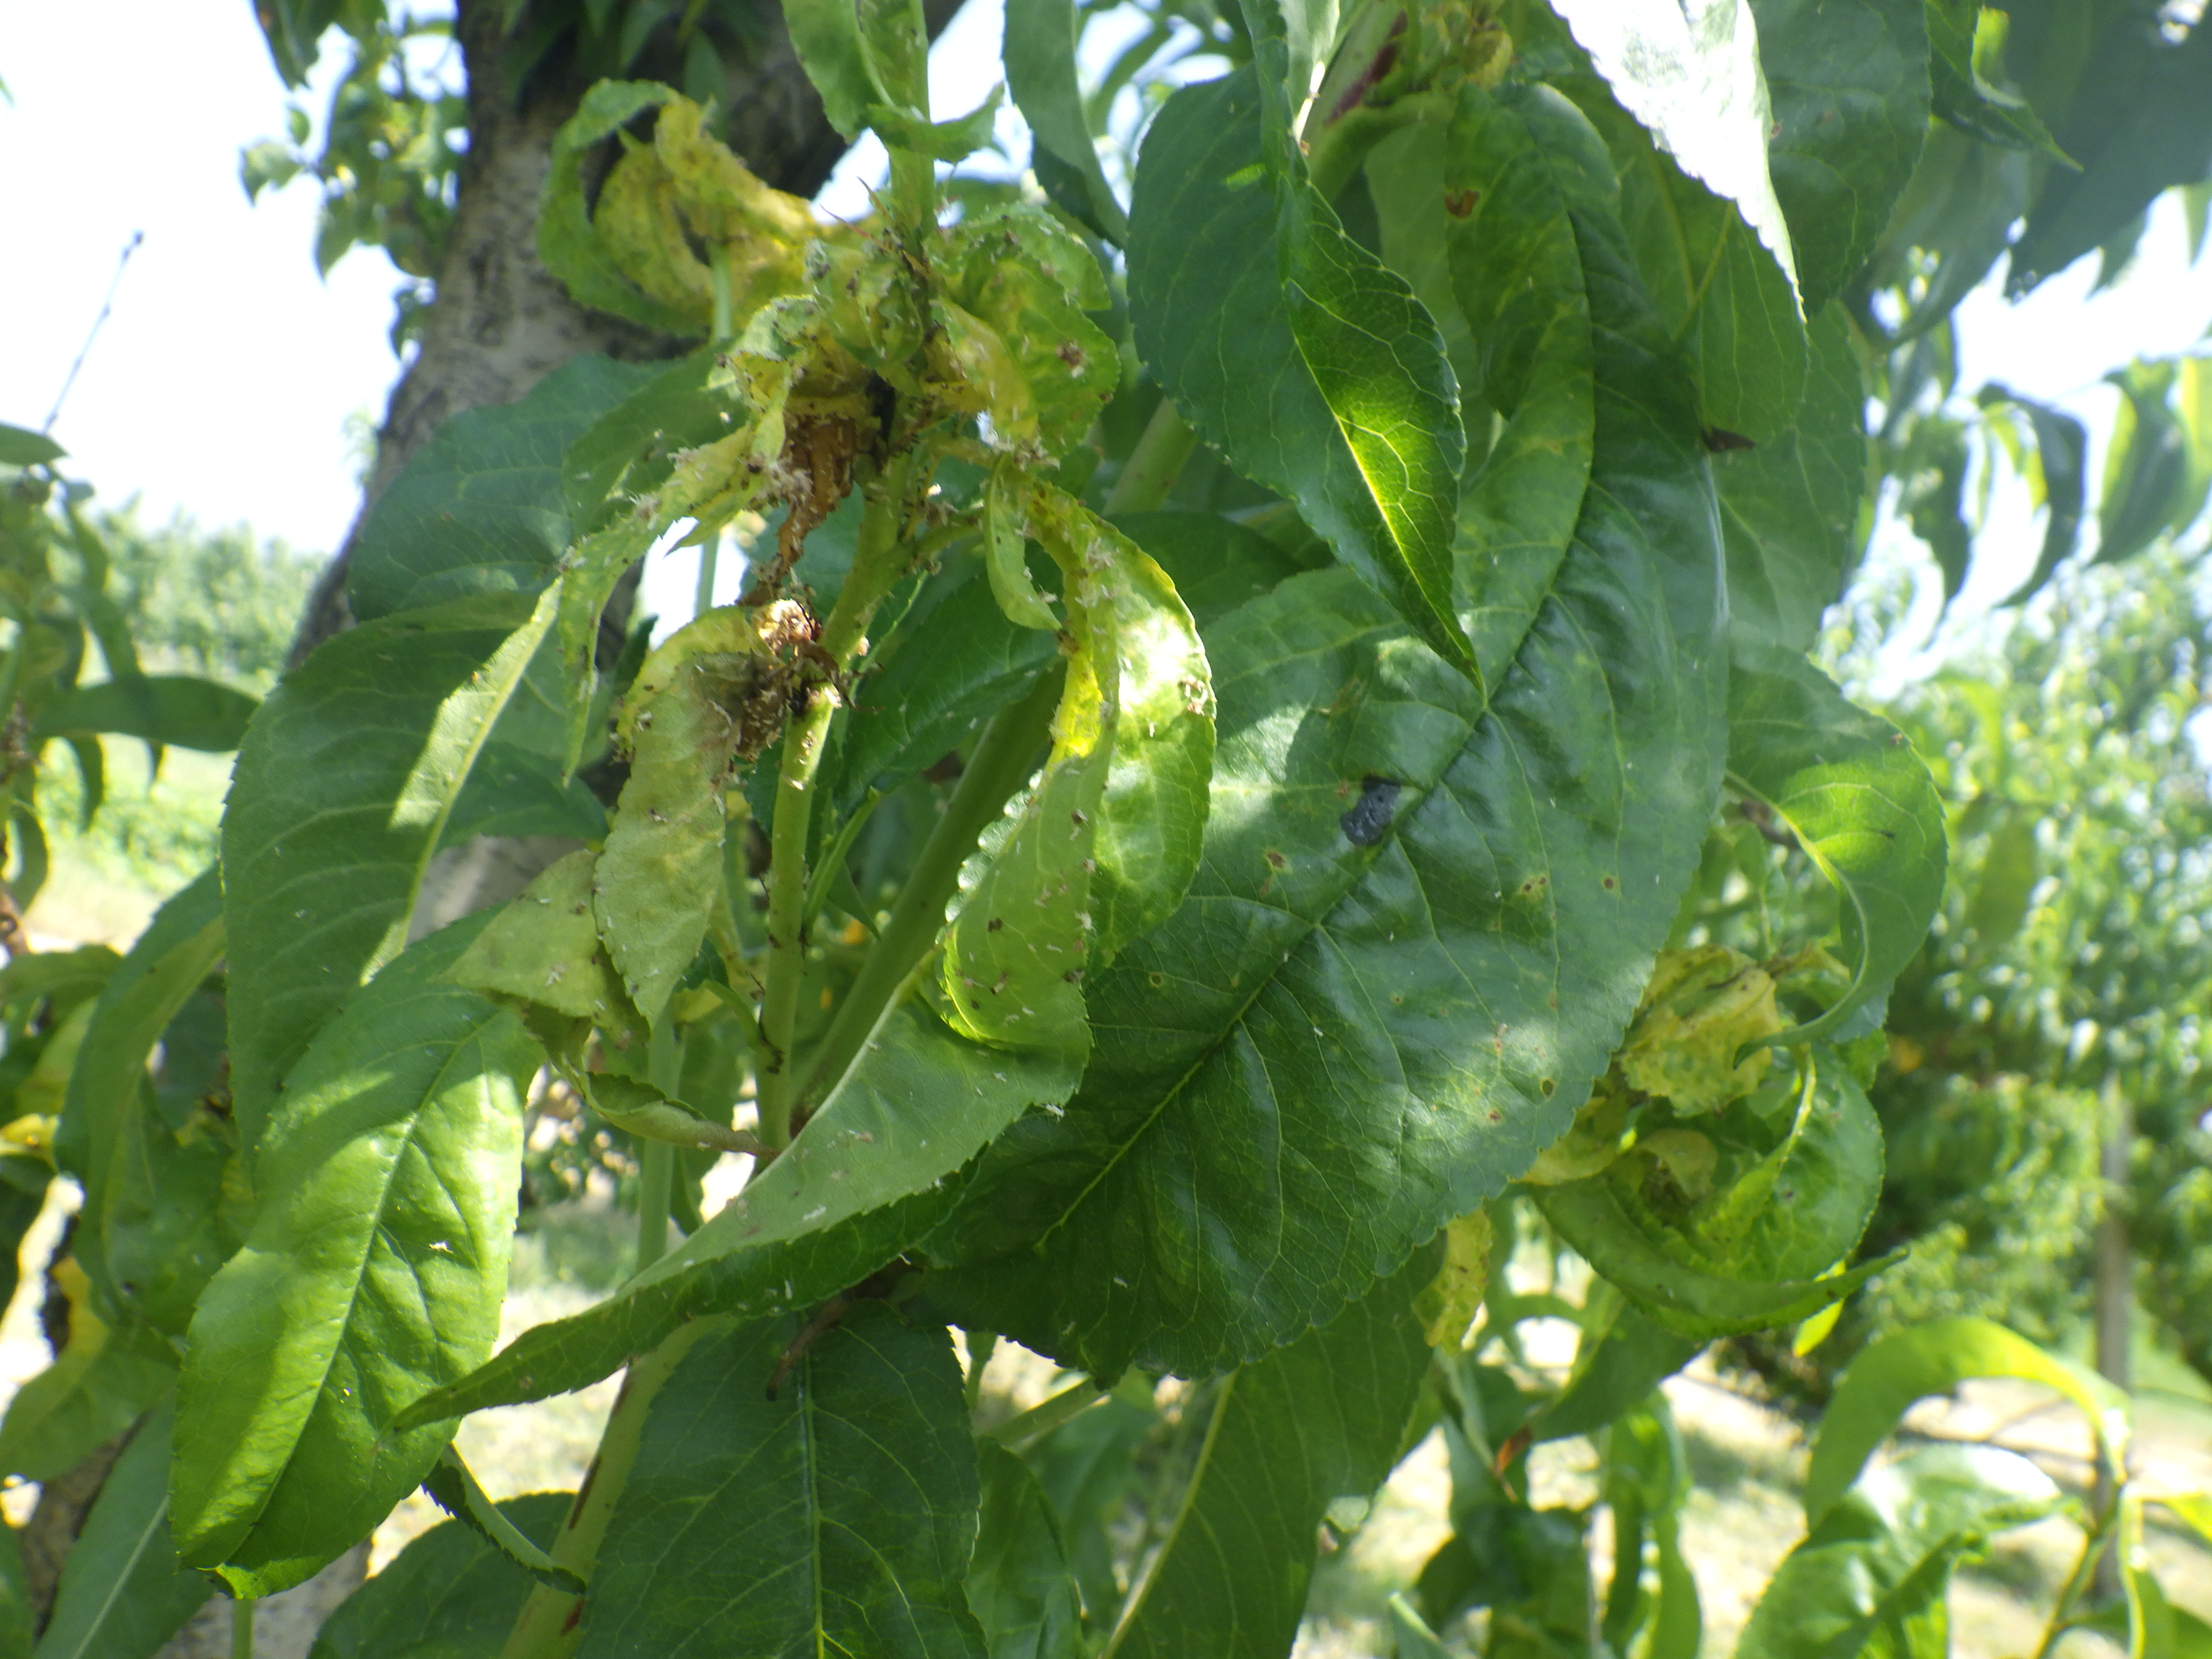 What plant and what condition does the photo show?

peach, aphids, shot hole disease
